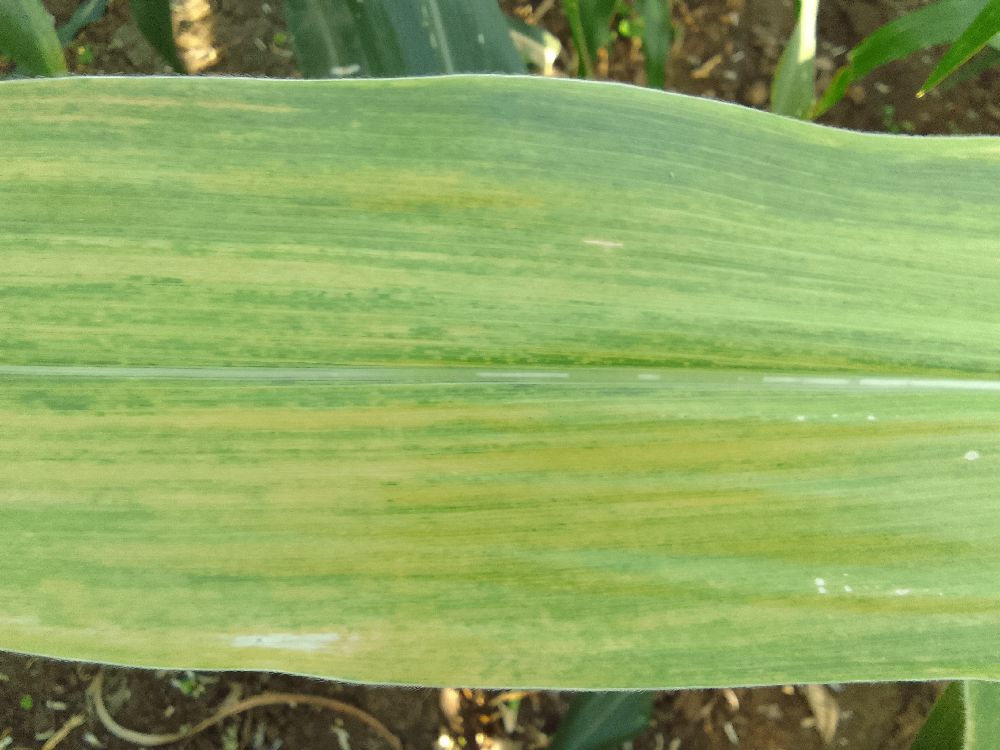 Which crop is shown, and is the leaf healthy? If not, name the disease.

maize, maize lethal necrosis
